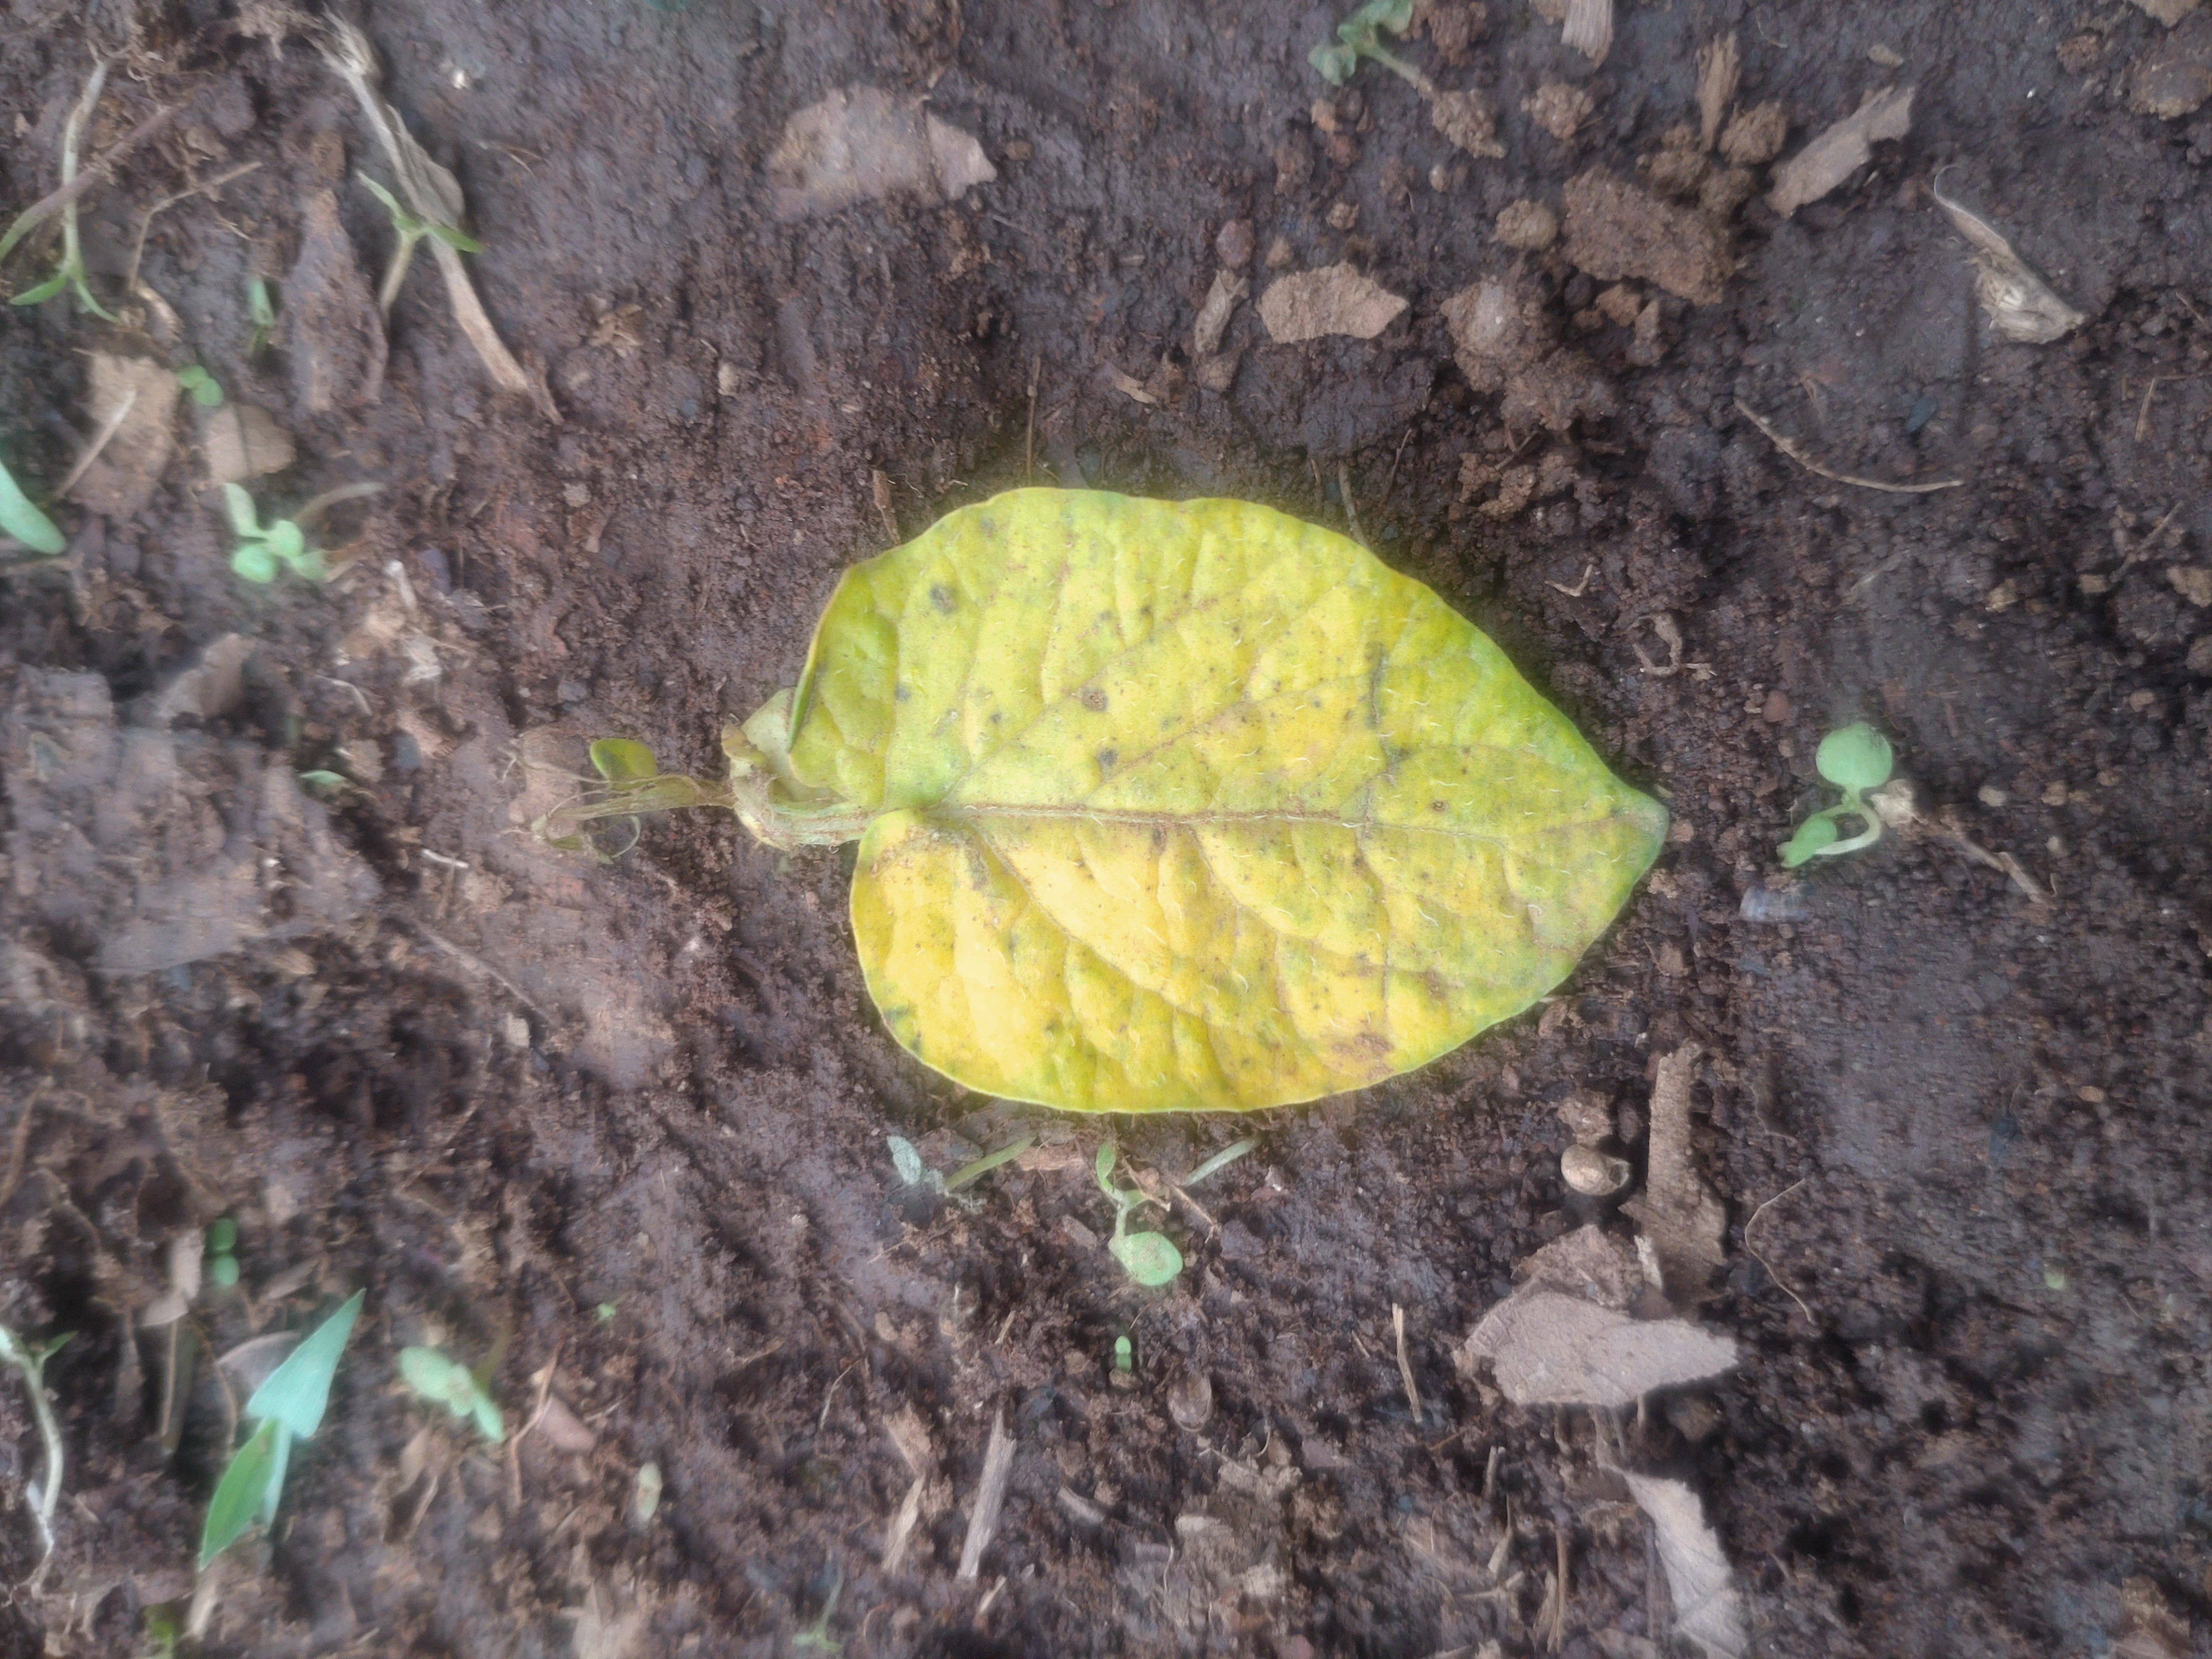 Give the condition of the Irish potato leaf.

late blight
